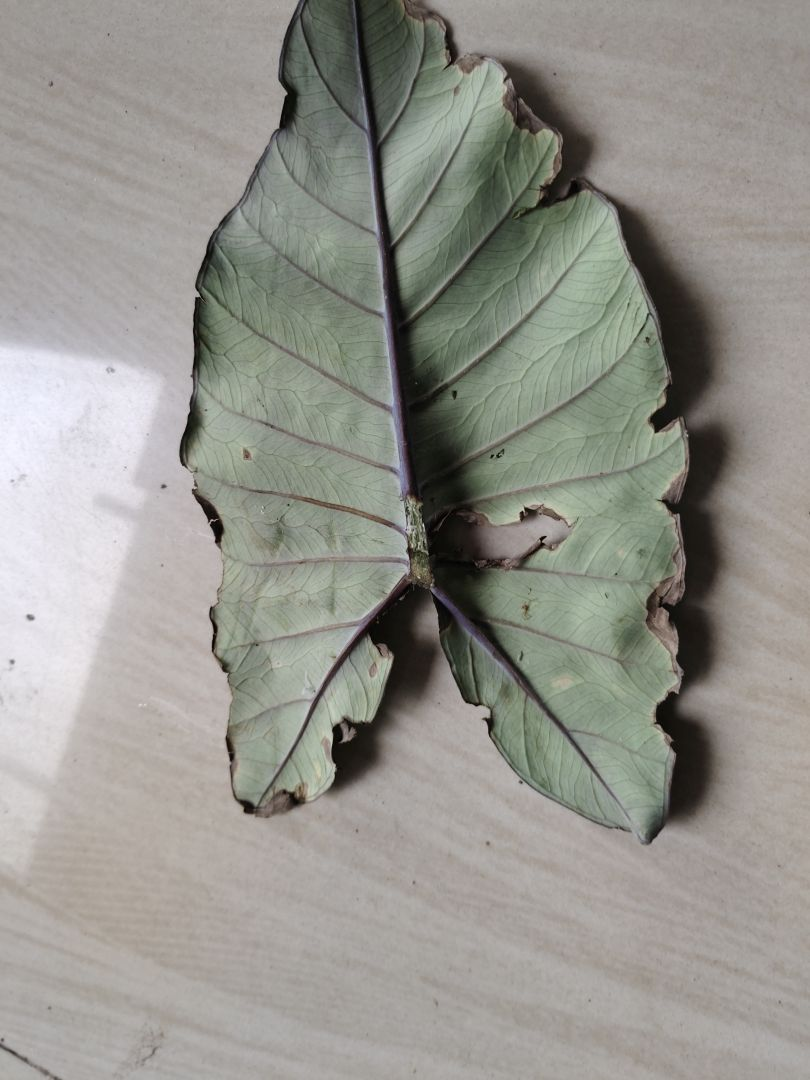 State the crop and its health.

taro, leaf blight
